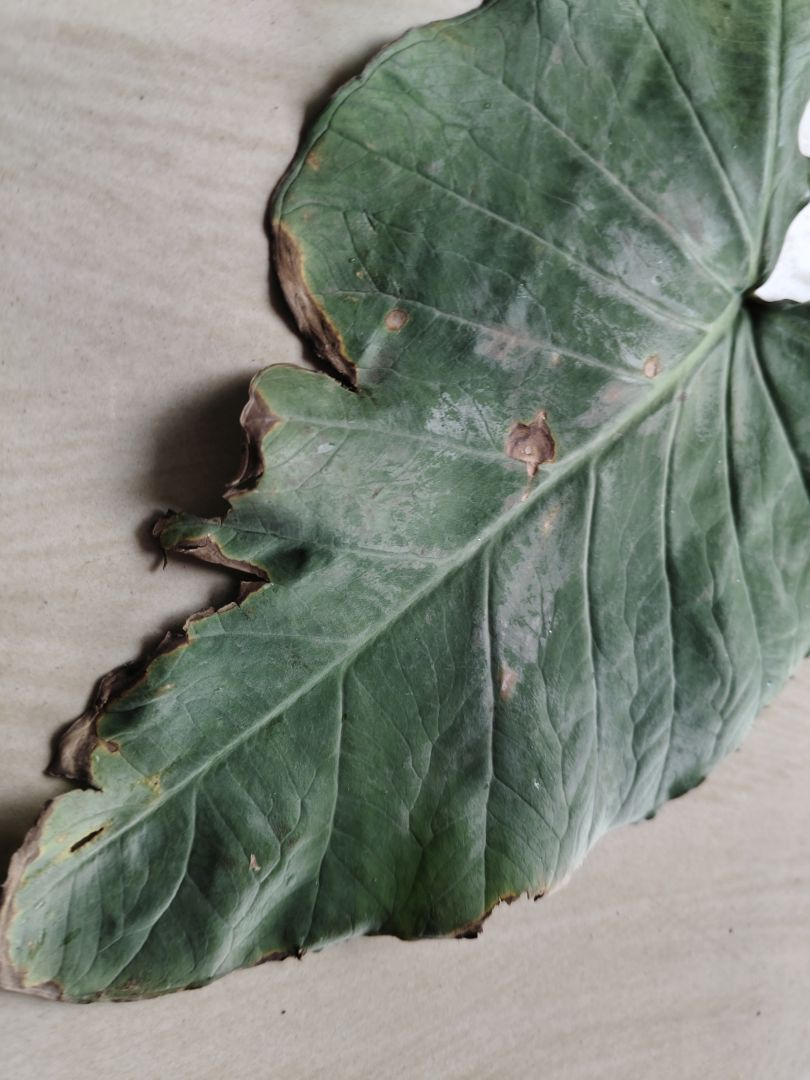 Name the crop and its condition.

taro, leaf blight
